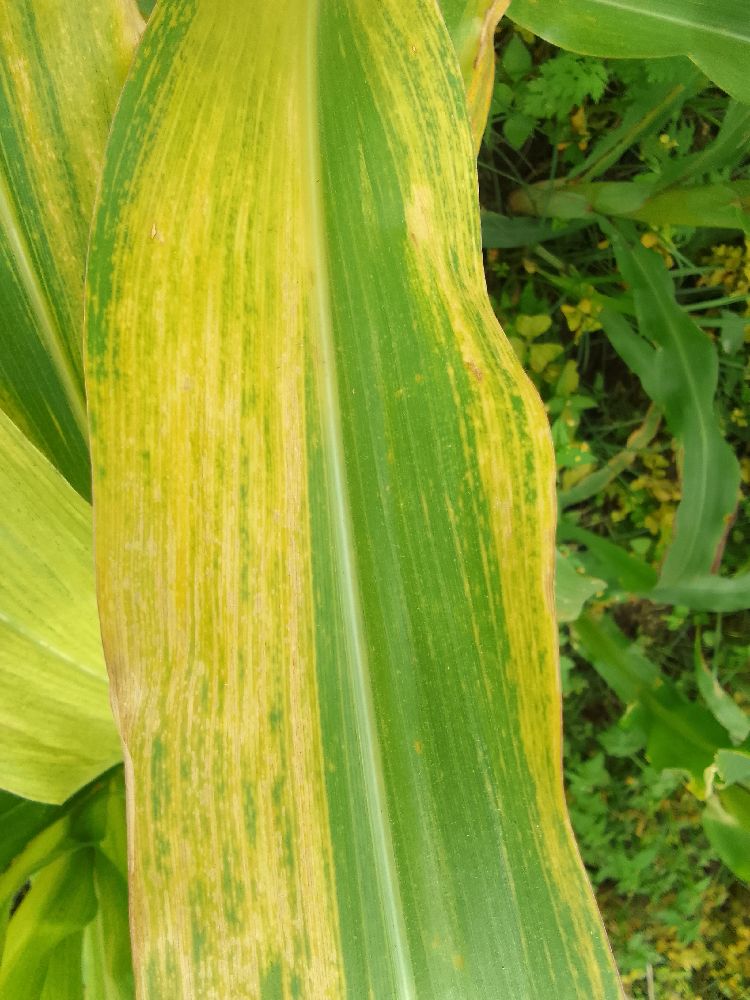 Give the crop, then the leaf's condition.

maize, maize lethal necrosis
